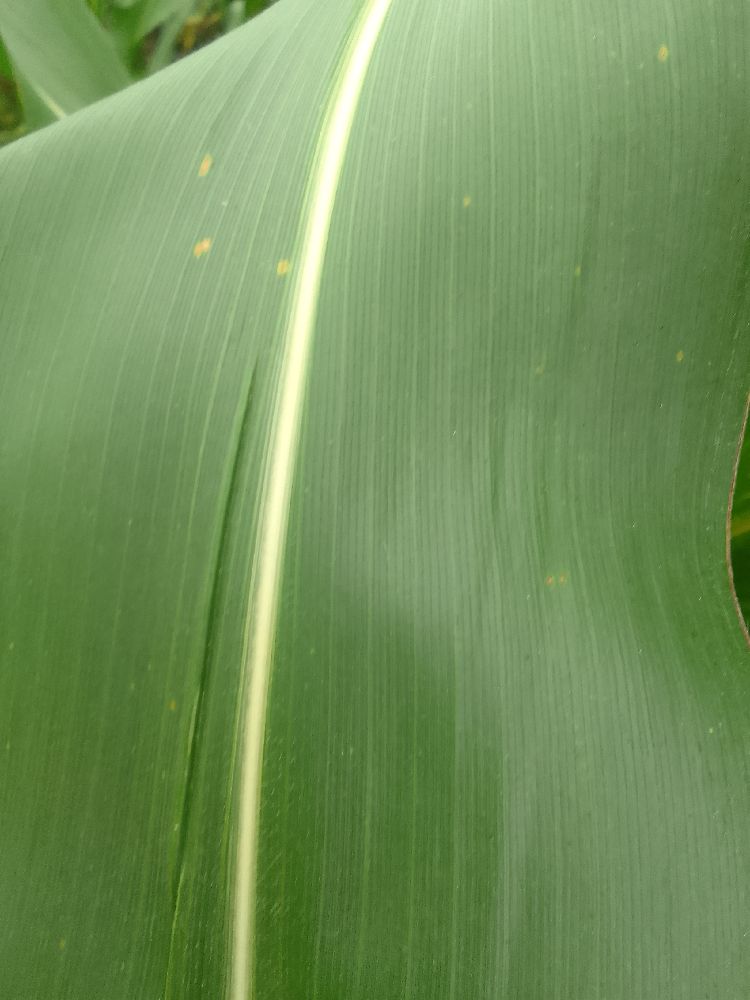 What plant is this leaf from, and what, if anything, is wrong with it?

maize, healthy
